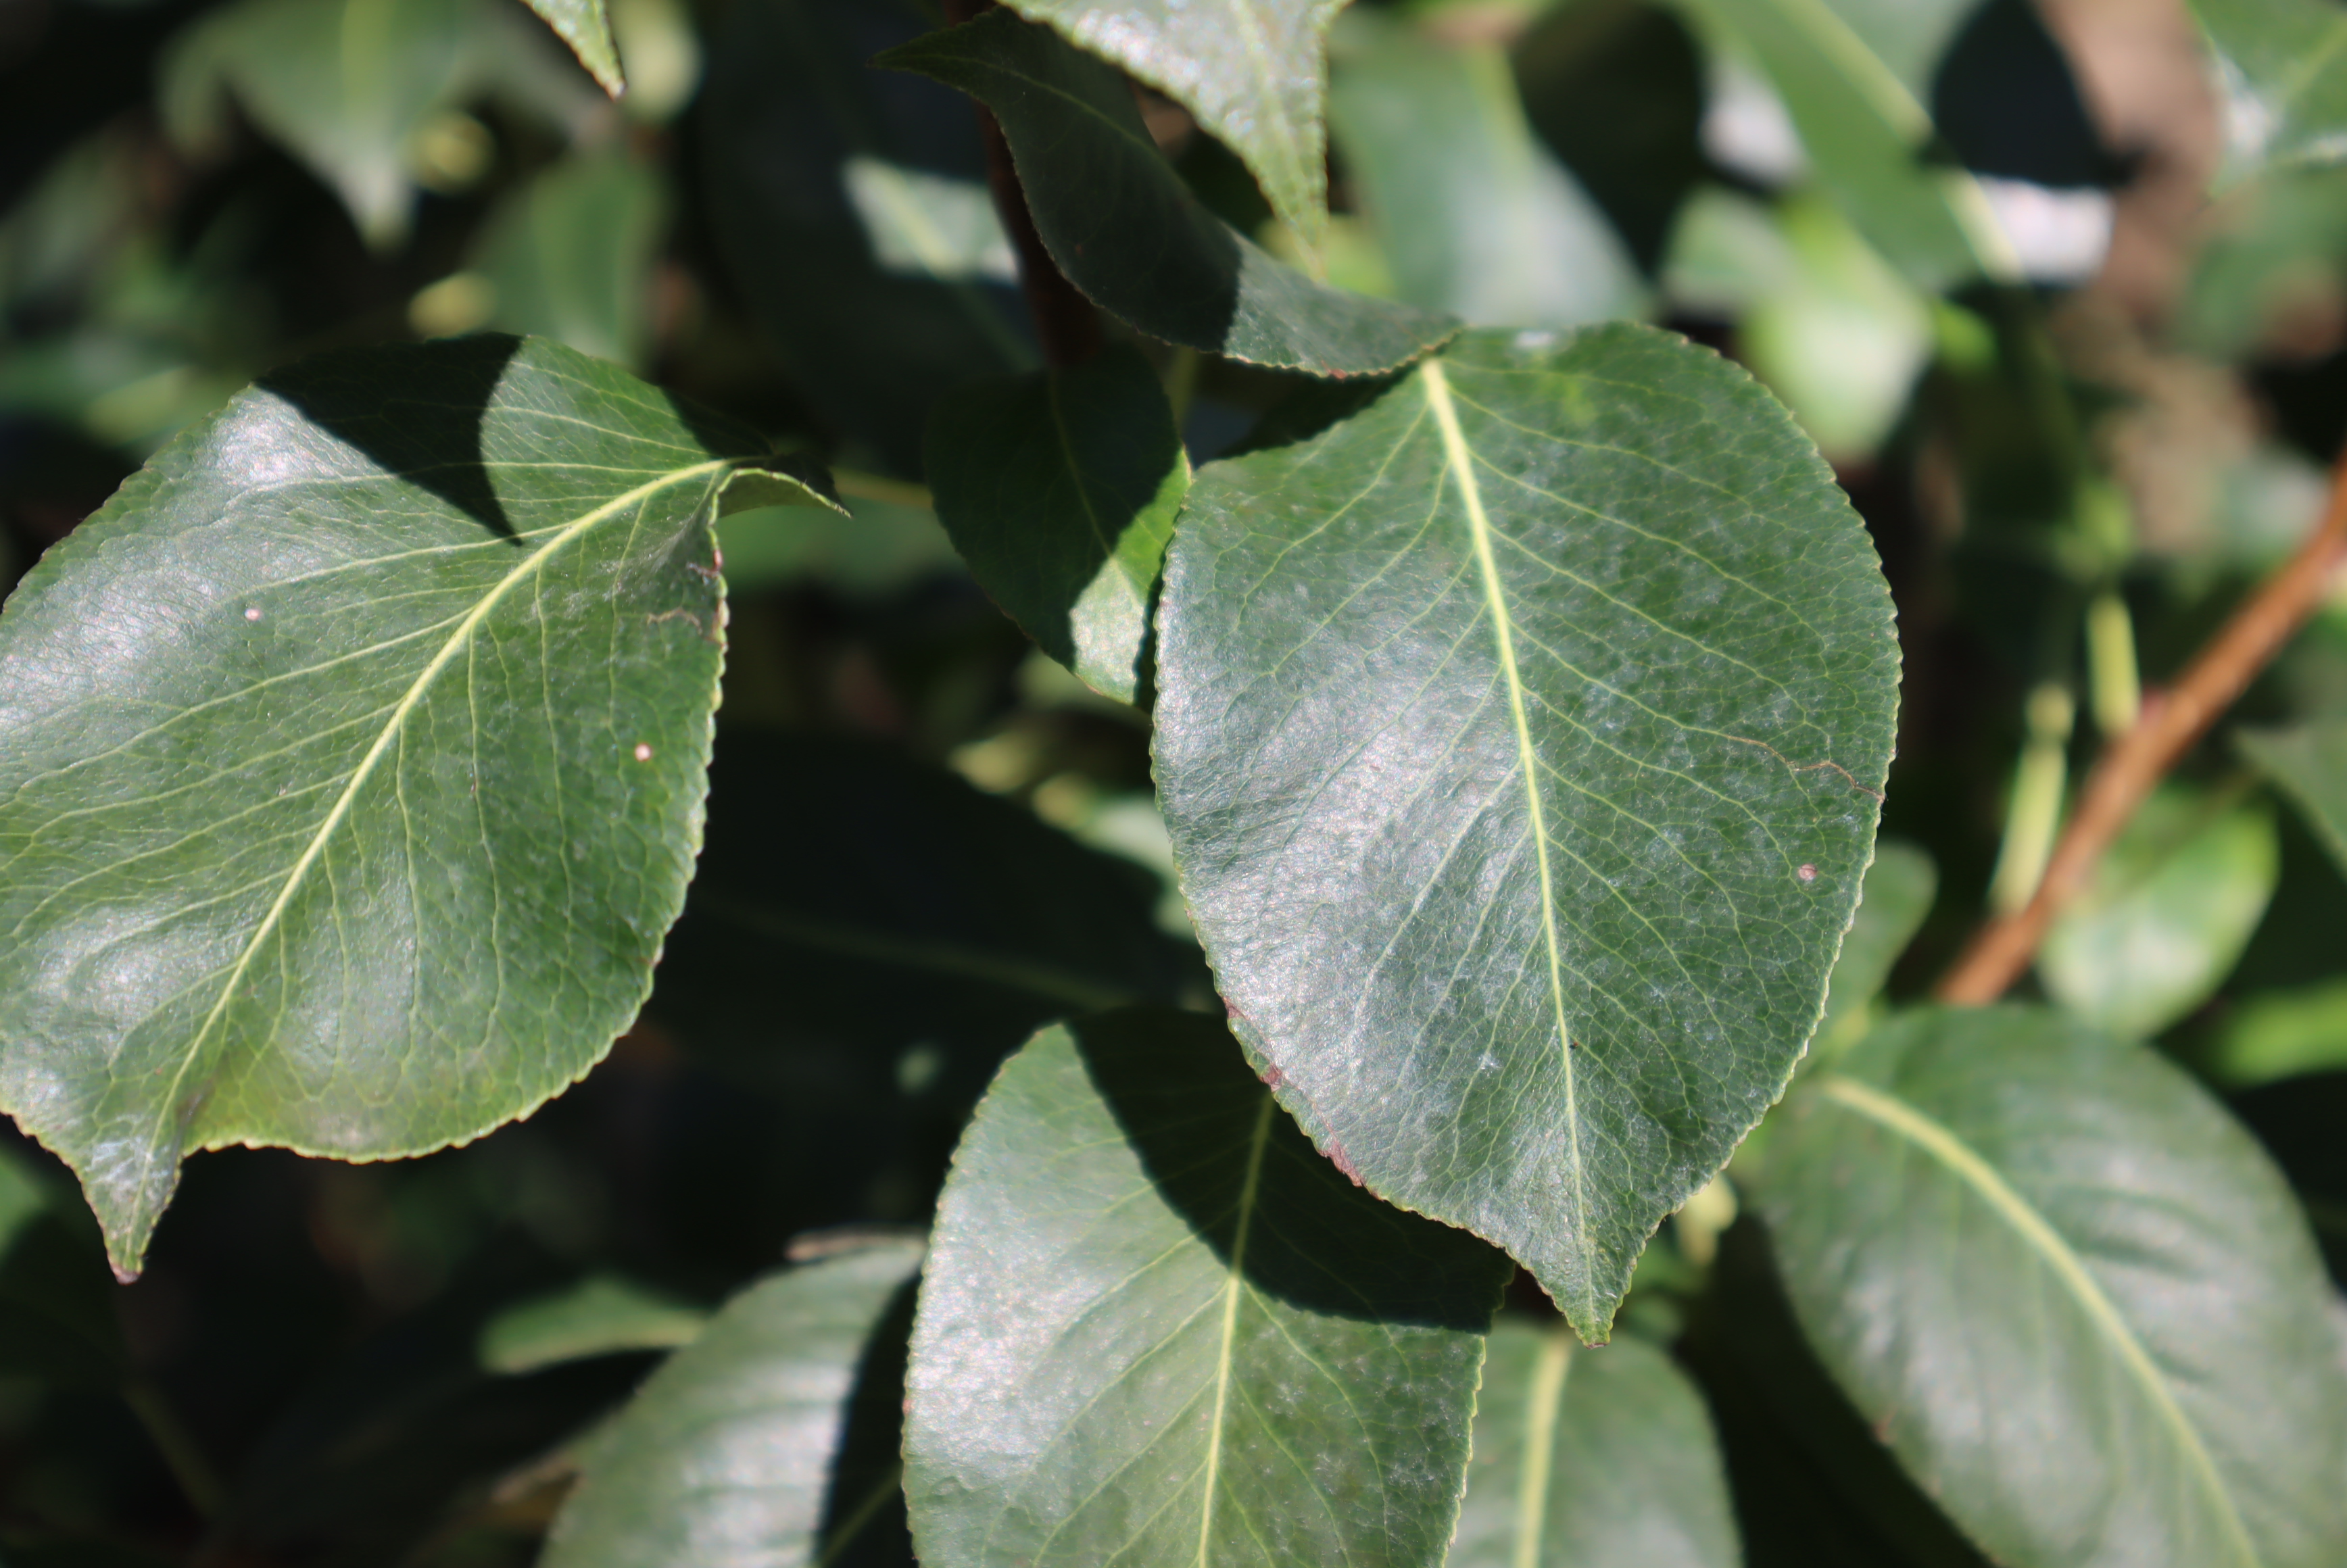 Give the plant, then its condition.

pear, healthy
